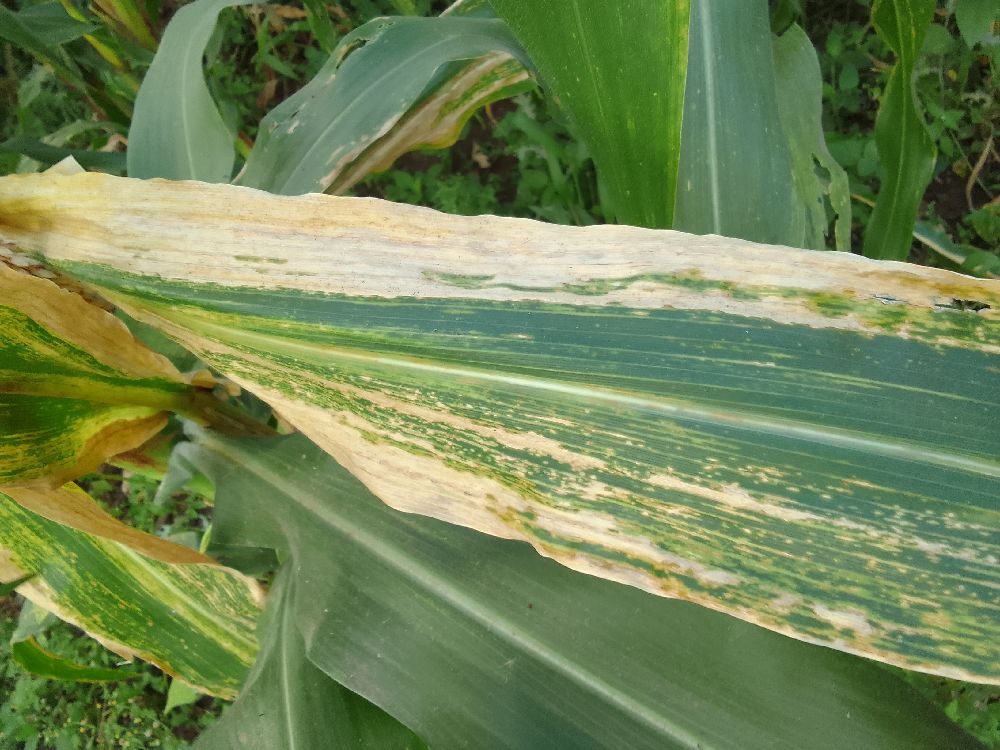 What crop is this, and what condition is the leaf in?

maize, maize lethal necrosis
